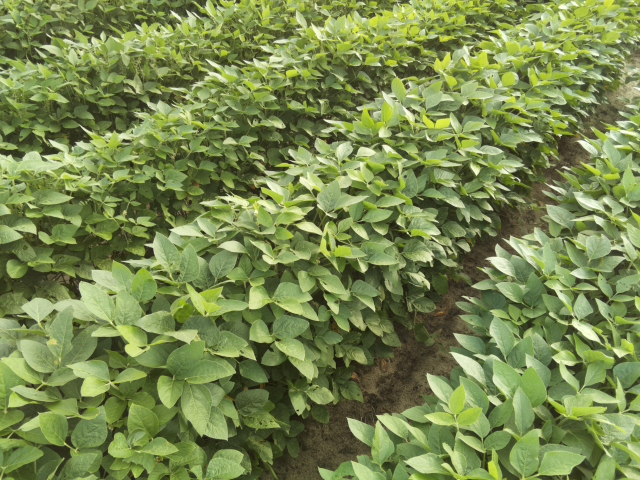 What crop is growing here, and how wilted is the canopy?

soybean, leaves with no wilting
